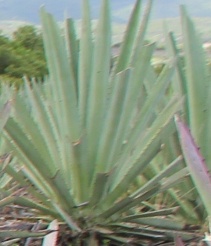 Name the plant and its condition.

agave, yellow
